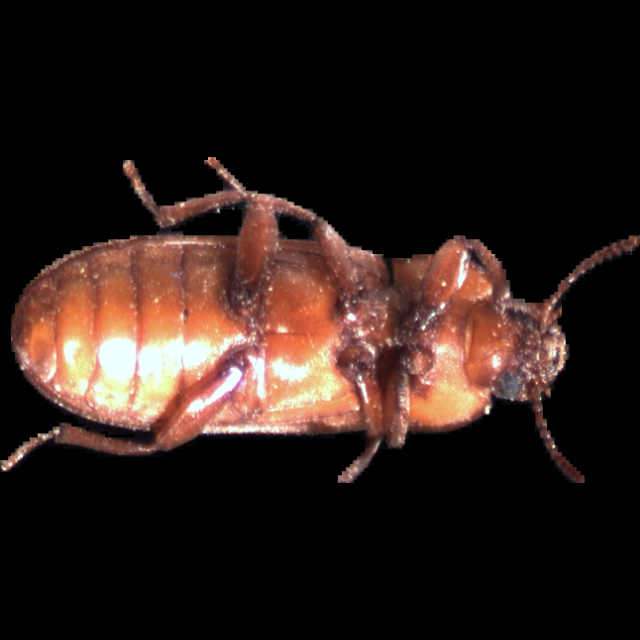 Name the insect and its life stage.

mealworm beetle
